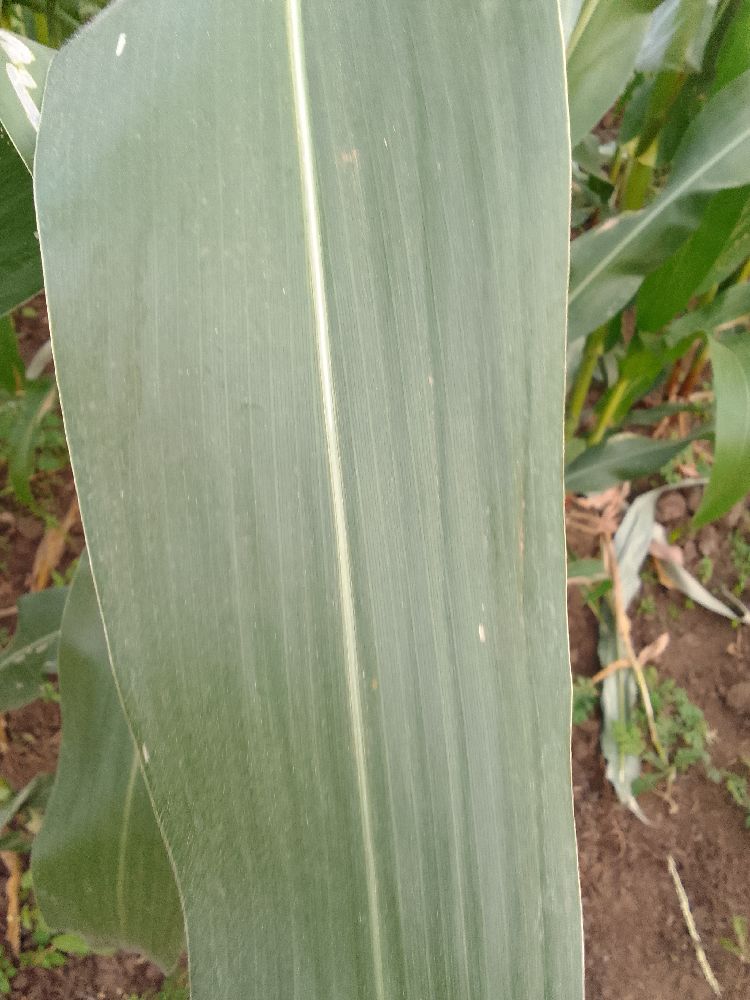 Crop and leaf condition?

maize, healthy
